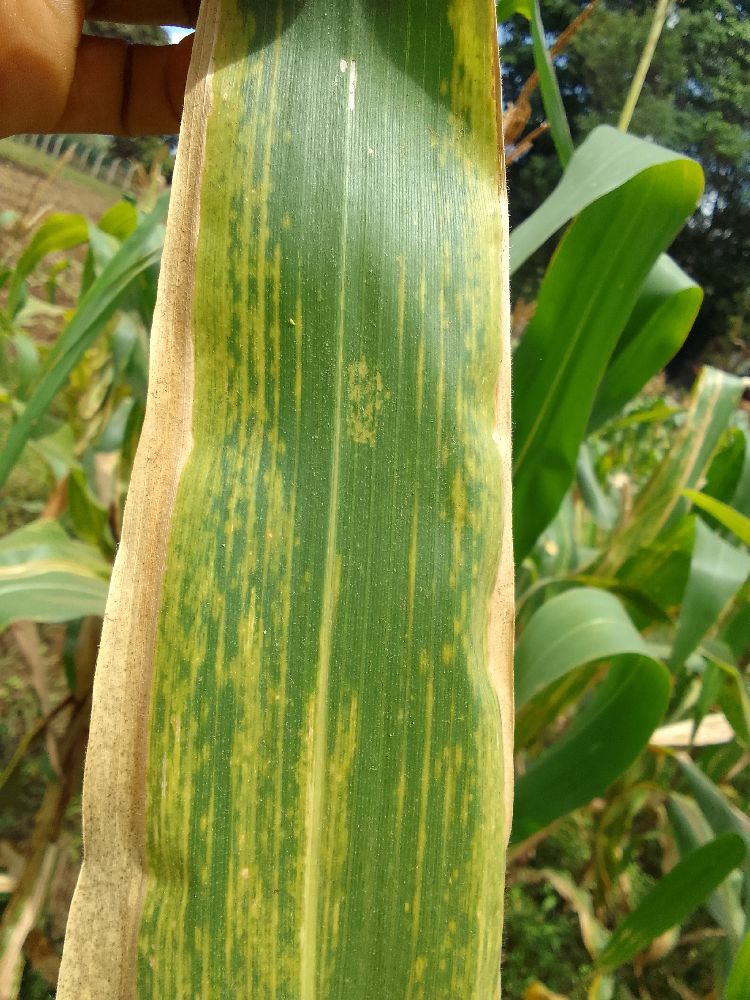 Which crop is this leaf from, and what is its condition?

maize, maize lethal necrosis
